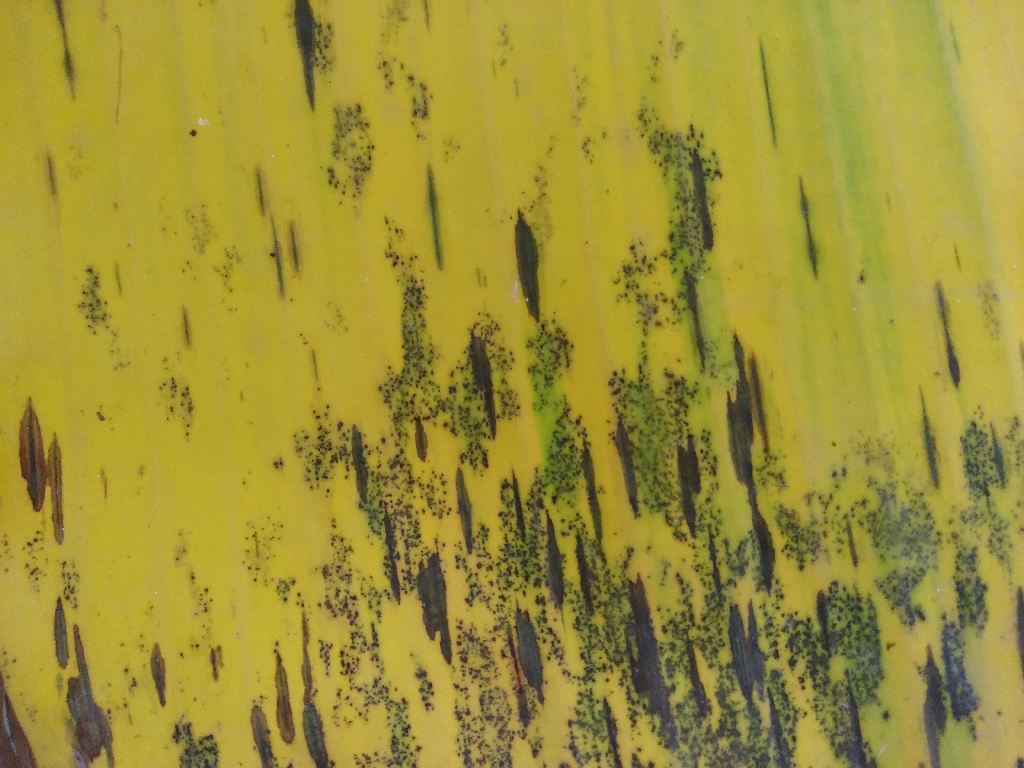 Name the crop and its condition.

banana, black sigatoka
